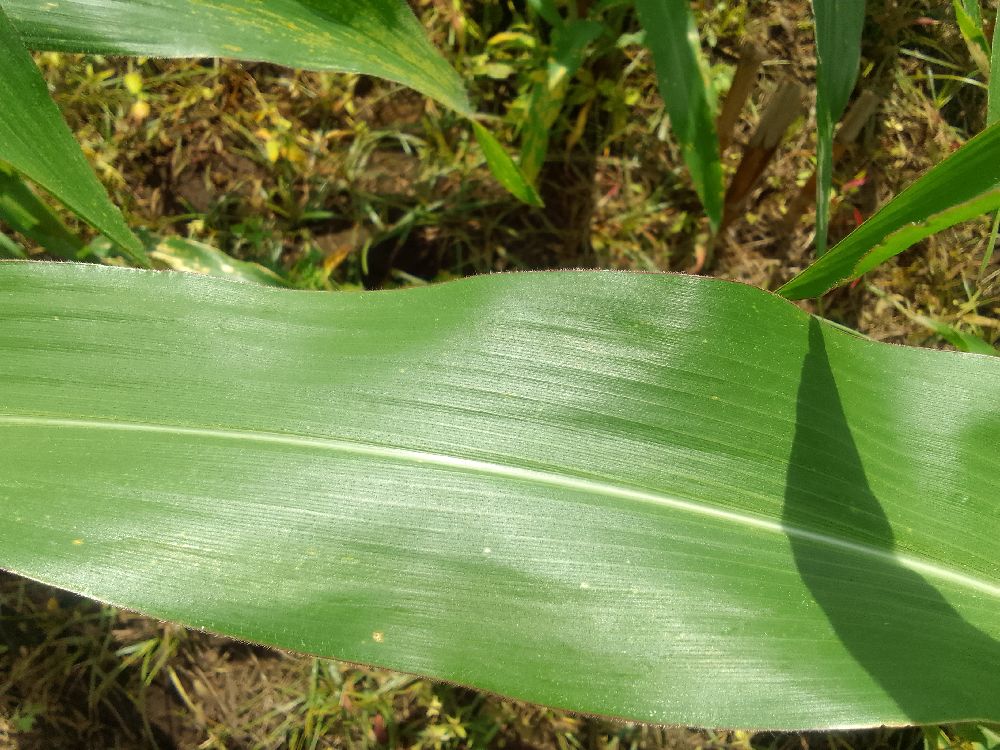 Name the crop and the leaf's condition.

maize, healthy
